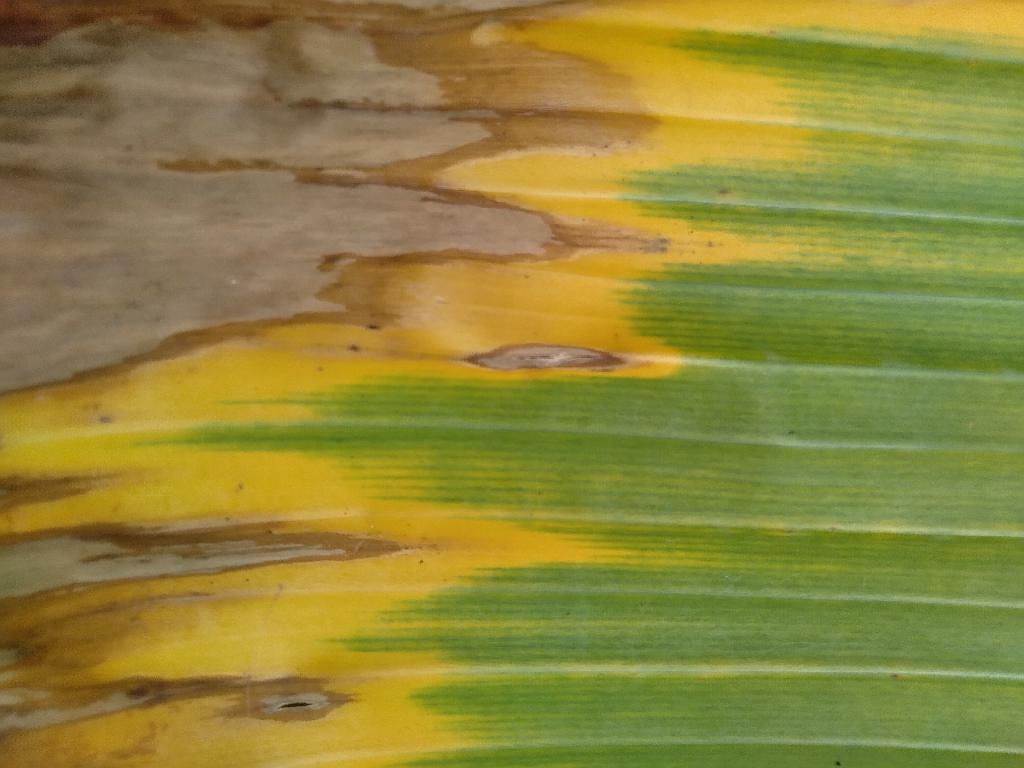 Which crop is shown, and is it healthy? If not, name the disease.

banana, fusarium wilt race 1
